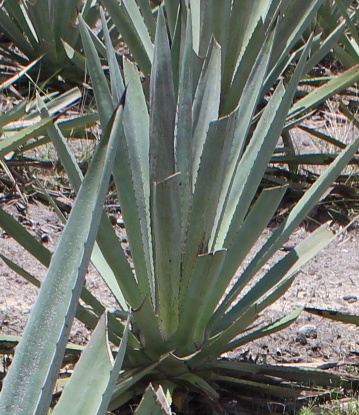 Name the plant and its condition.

agave, spotted
